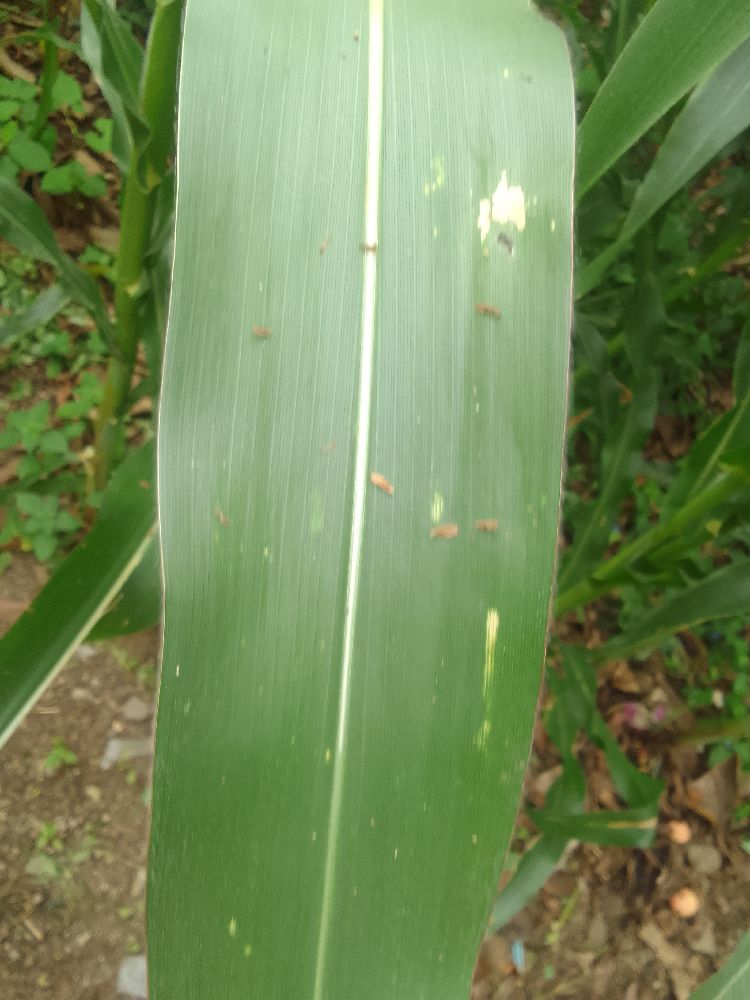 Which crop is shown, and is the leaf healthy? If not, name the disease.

maize, healthy
